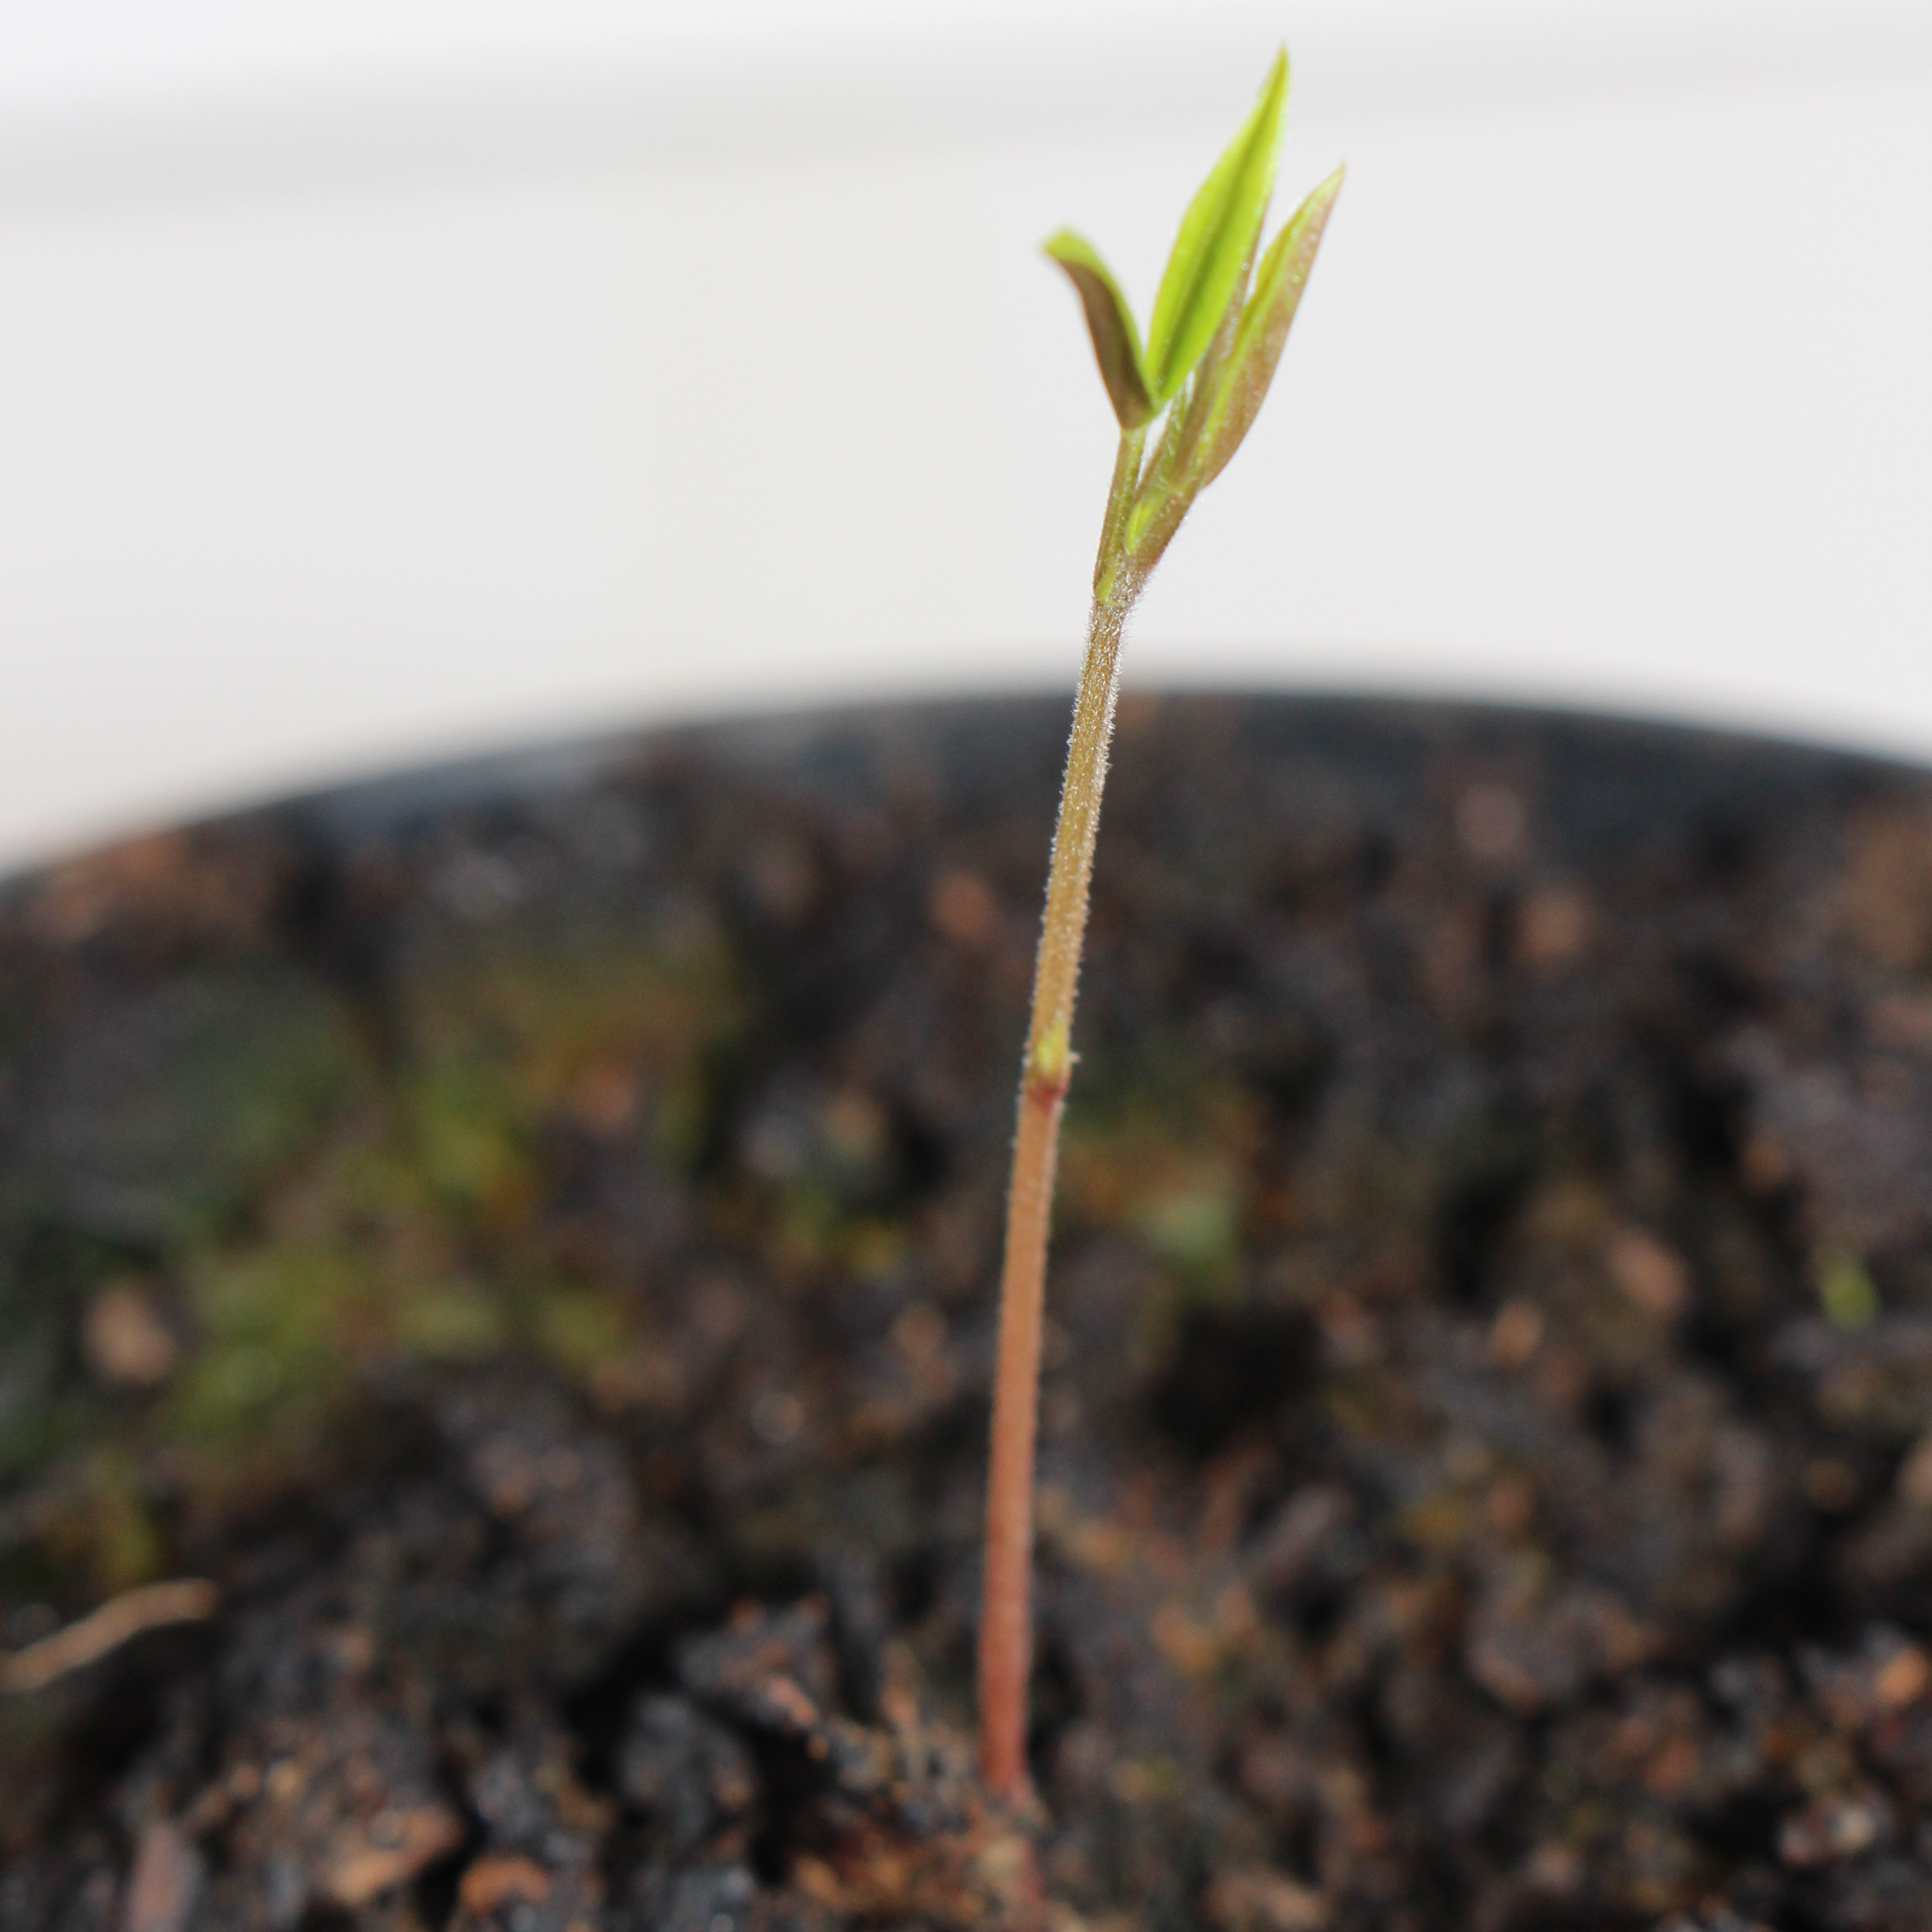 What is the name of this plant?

Vicia sativa
